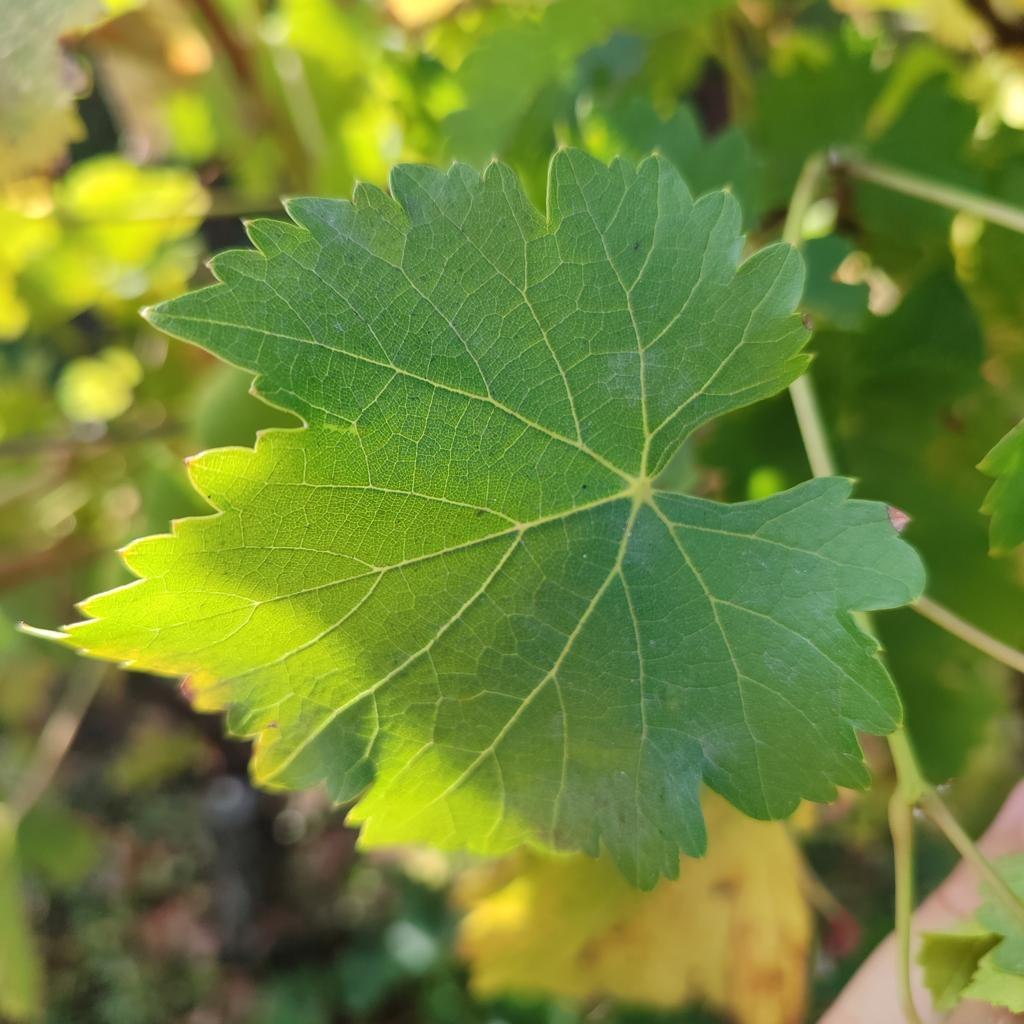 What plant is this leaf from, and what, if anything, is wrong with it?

grapevine, powdery mildew
